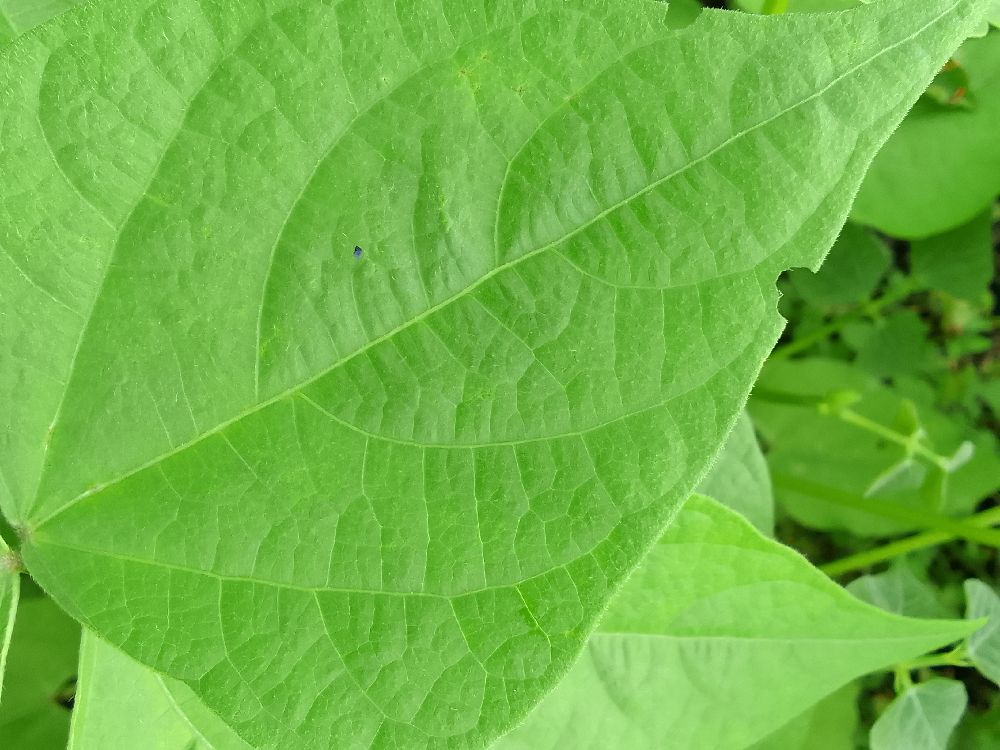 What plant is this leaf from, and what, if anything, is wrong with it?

common bean, healthy
